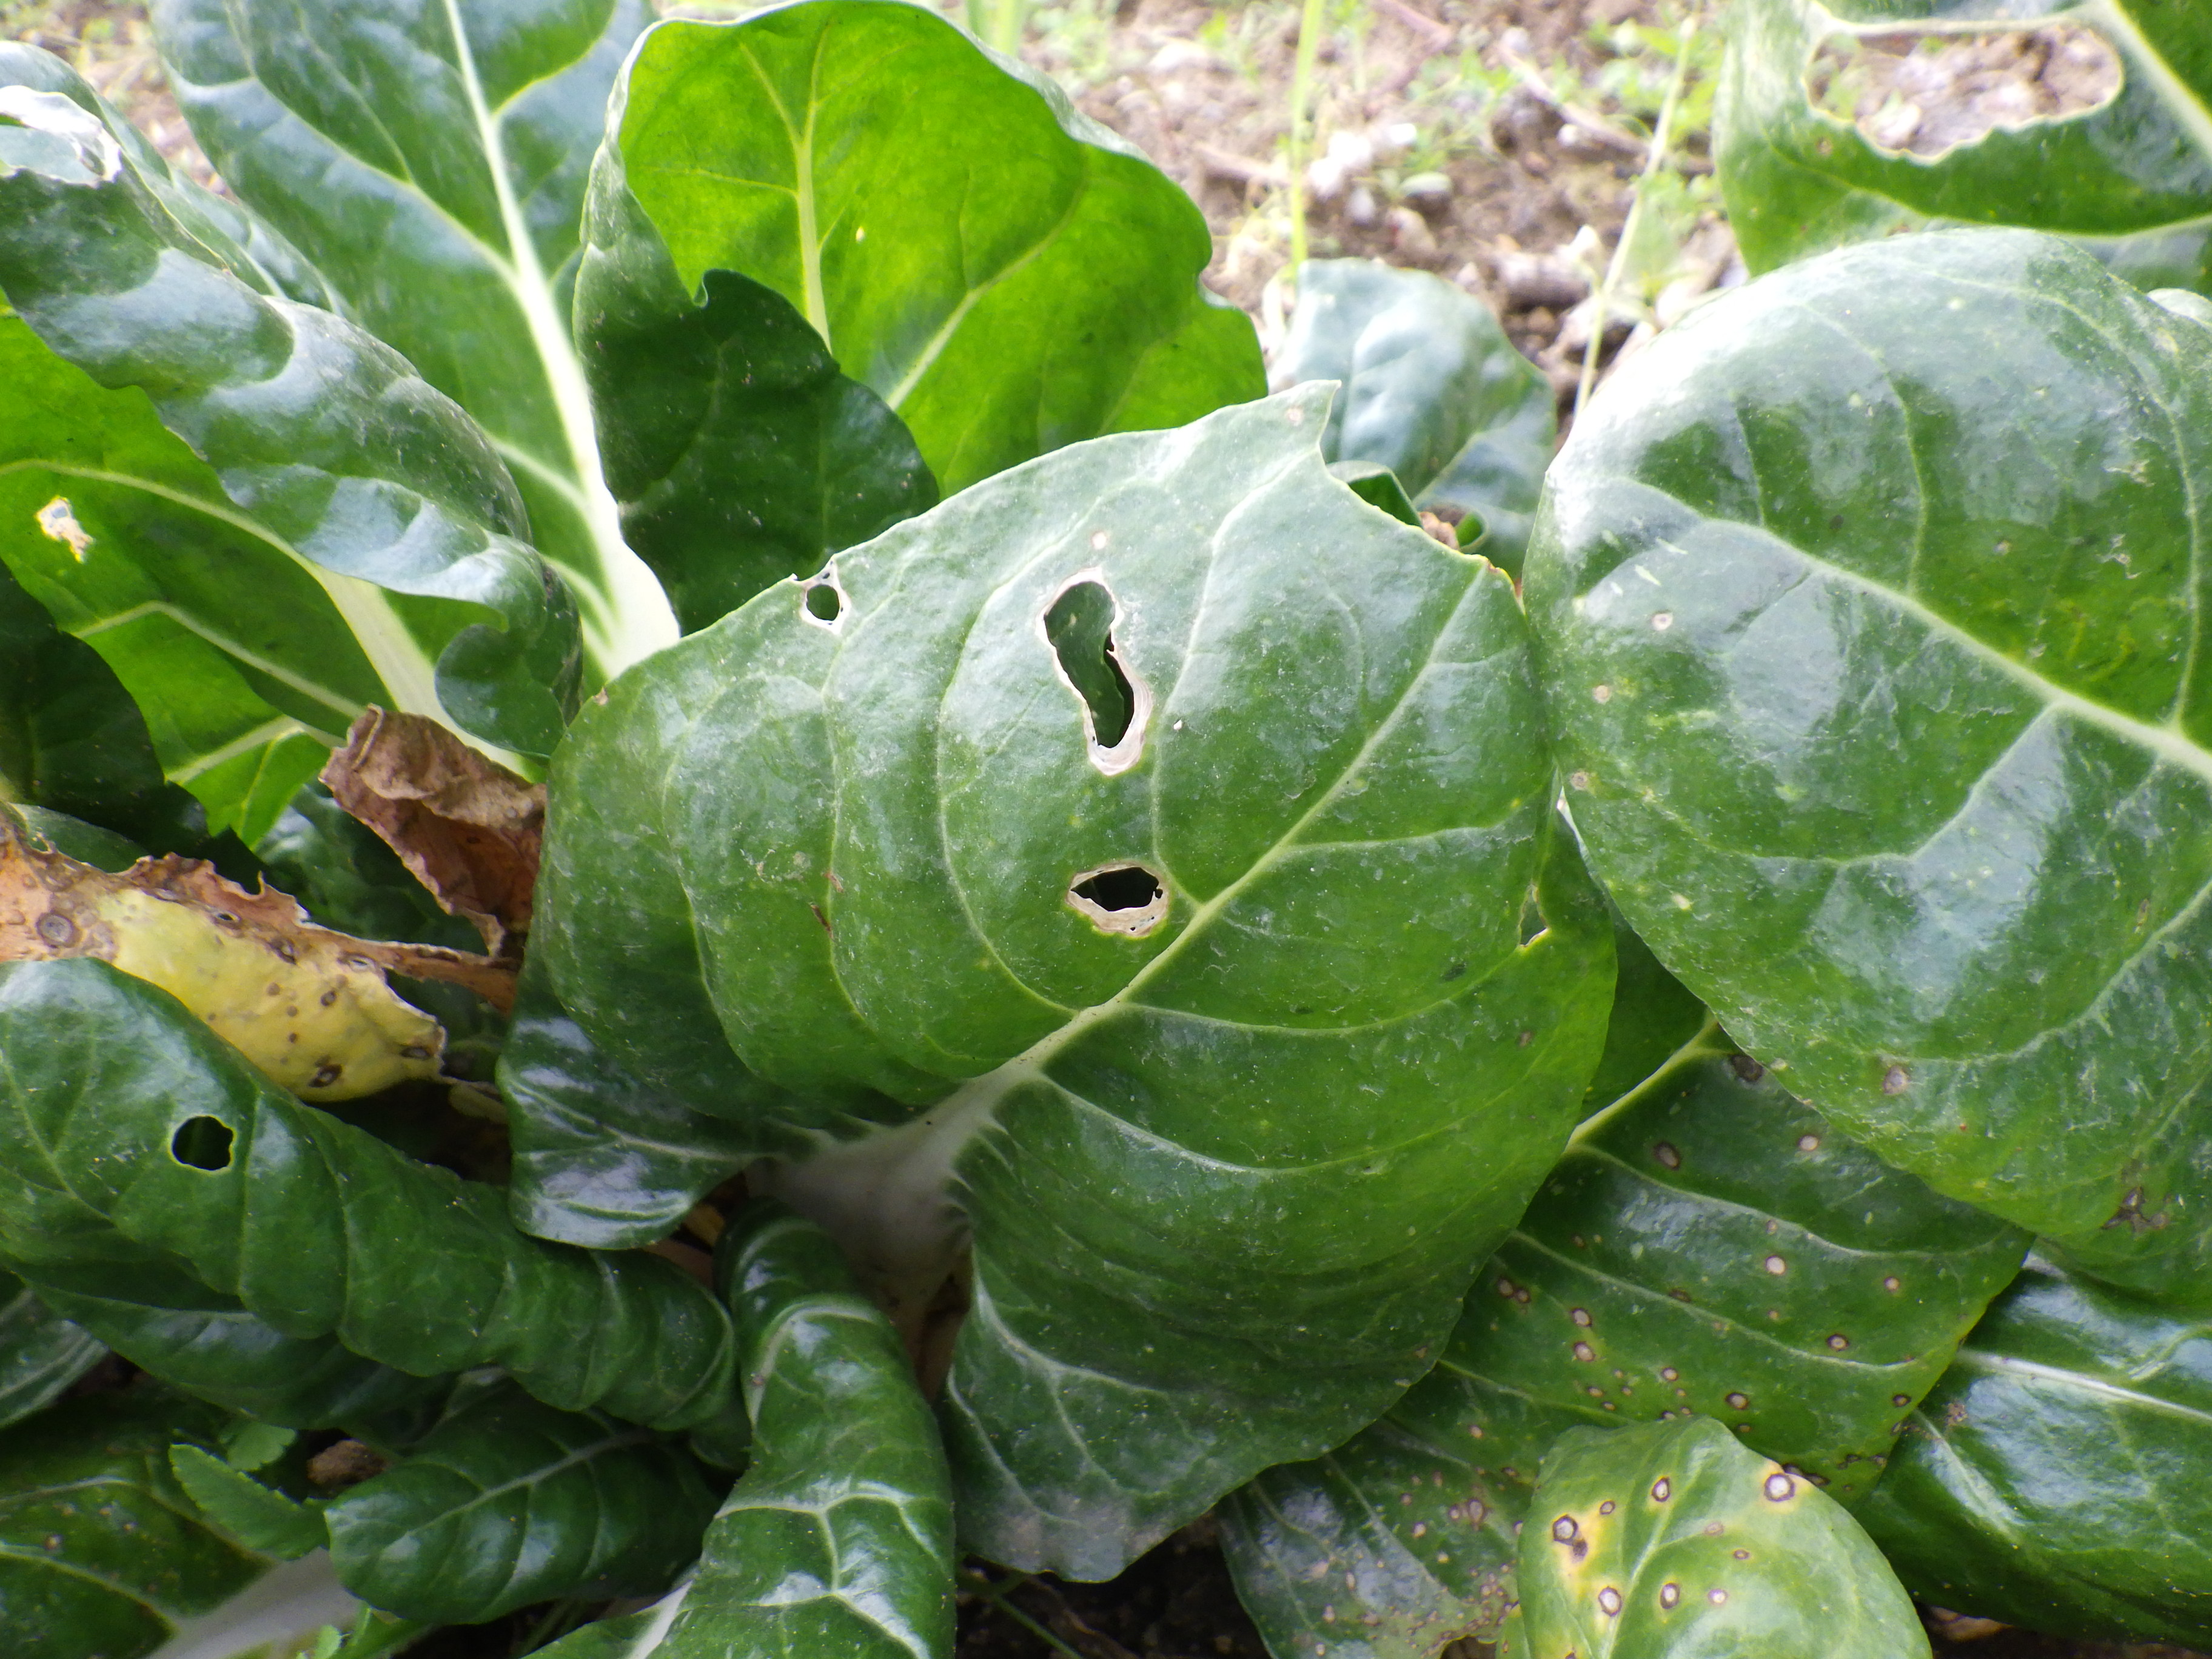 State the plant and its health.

chard, cercospora, phytophagous
